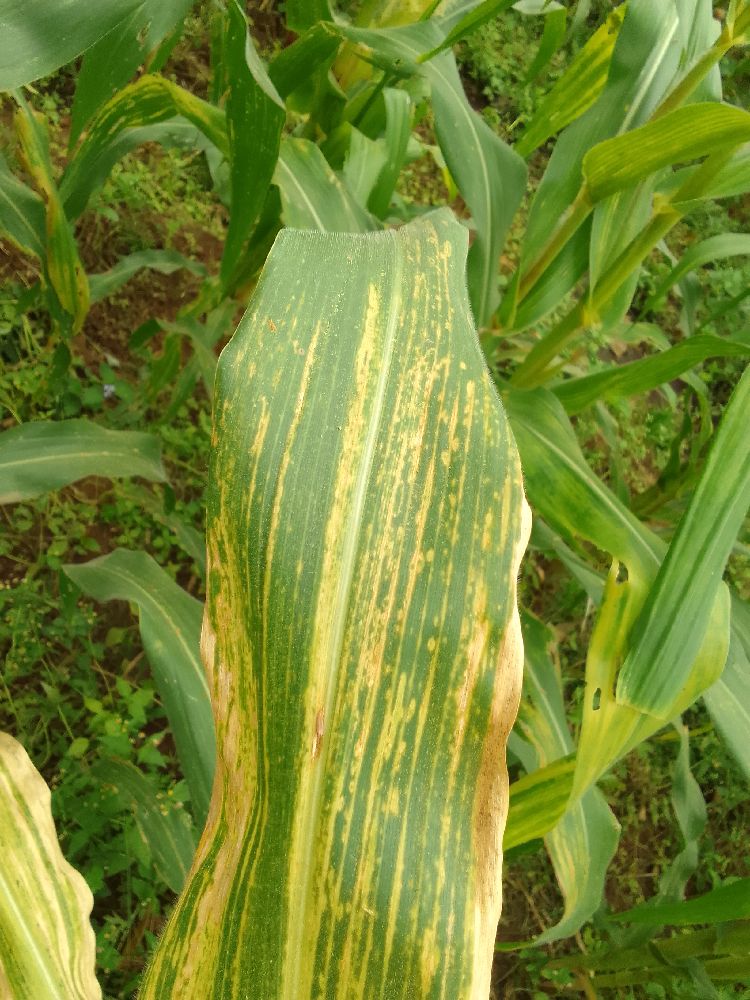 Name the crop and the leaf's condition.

maize, maize lethal necrosis
